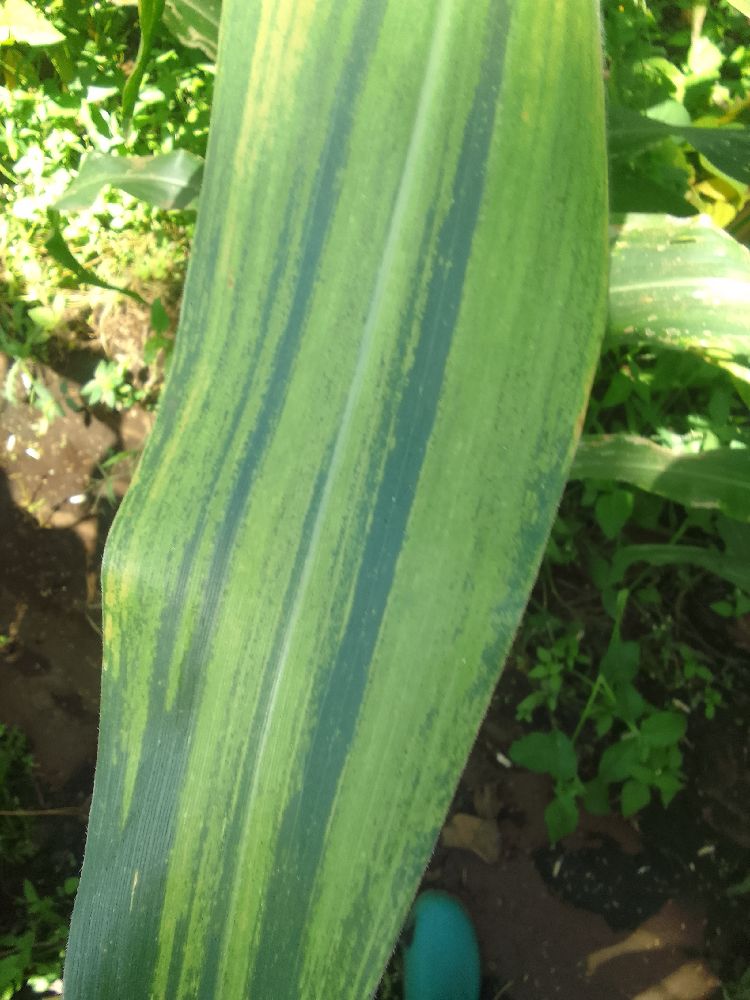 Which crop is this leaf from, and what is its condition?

maize, maize lethal necrosis
